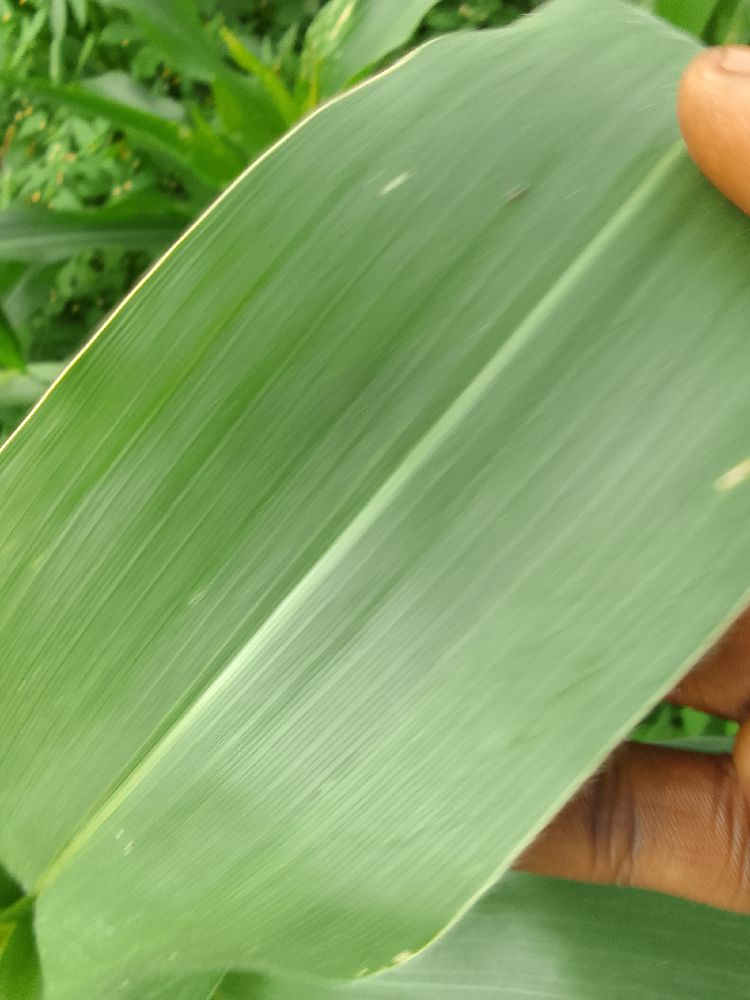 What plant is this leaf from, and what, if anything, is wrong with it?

maize, healthy
